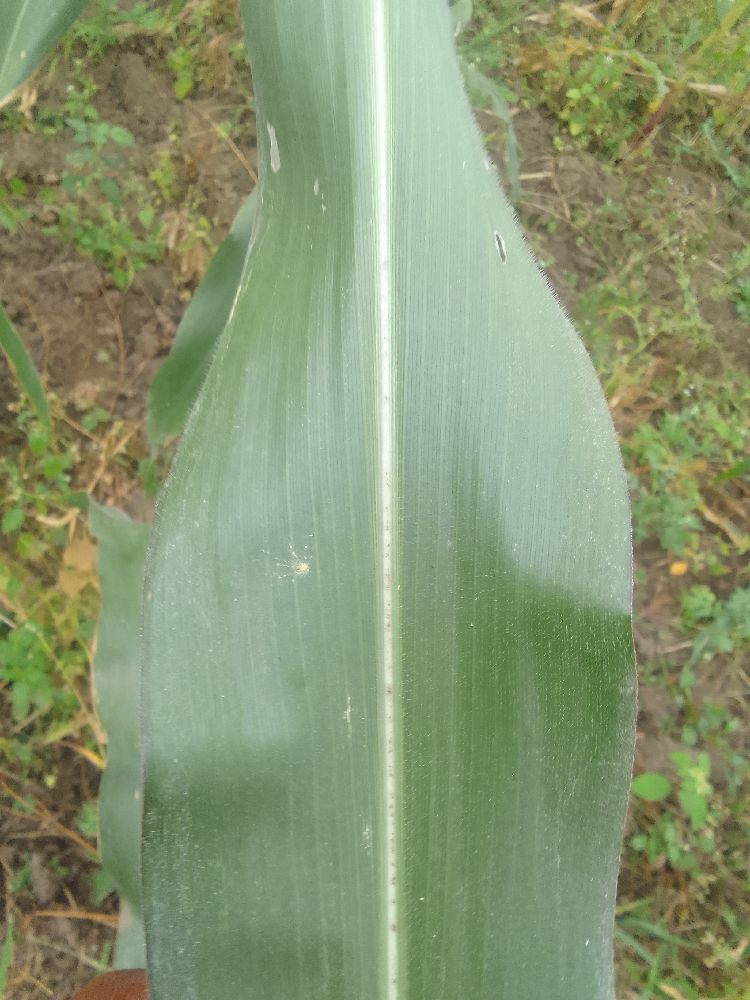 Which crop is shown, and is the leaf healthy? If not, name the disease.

maize, healthy
